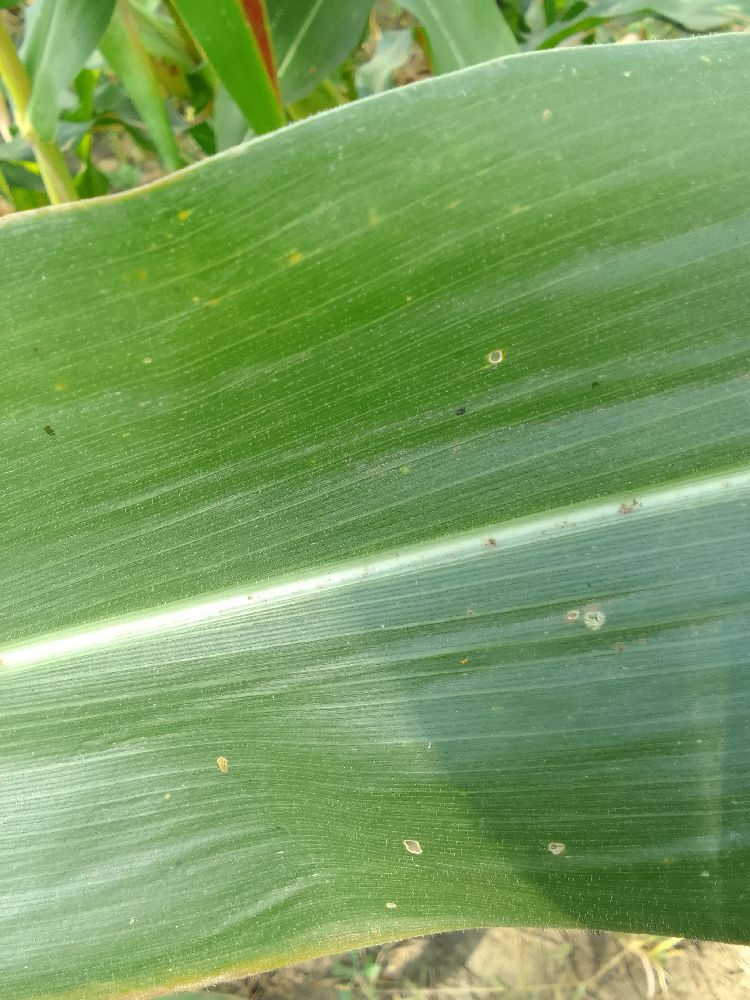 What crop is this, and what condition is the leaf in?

maize, healthy
